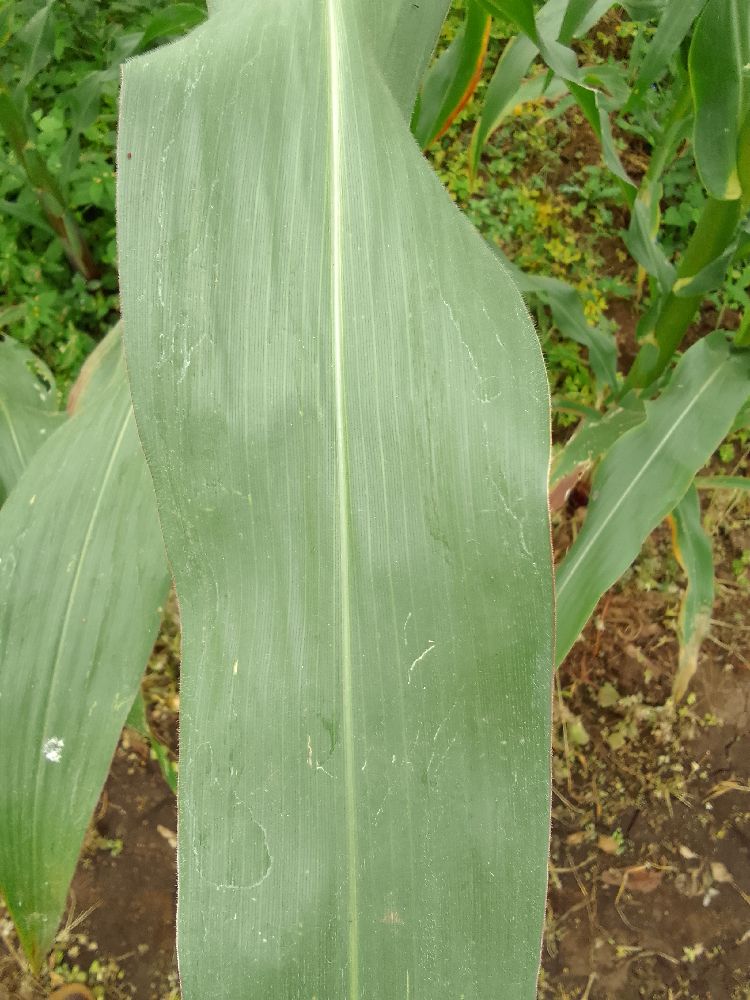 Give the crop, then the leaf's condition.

maize, healthy
